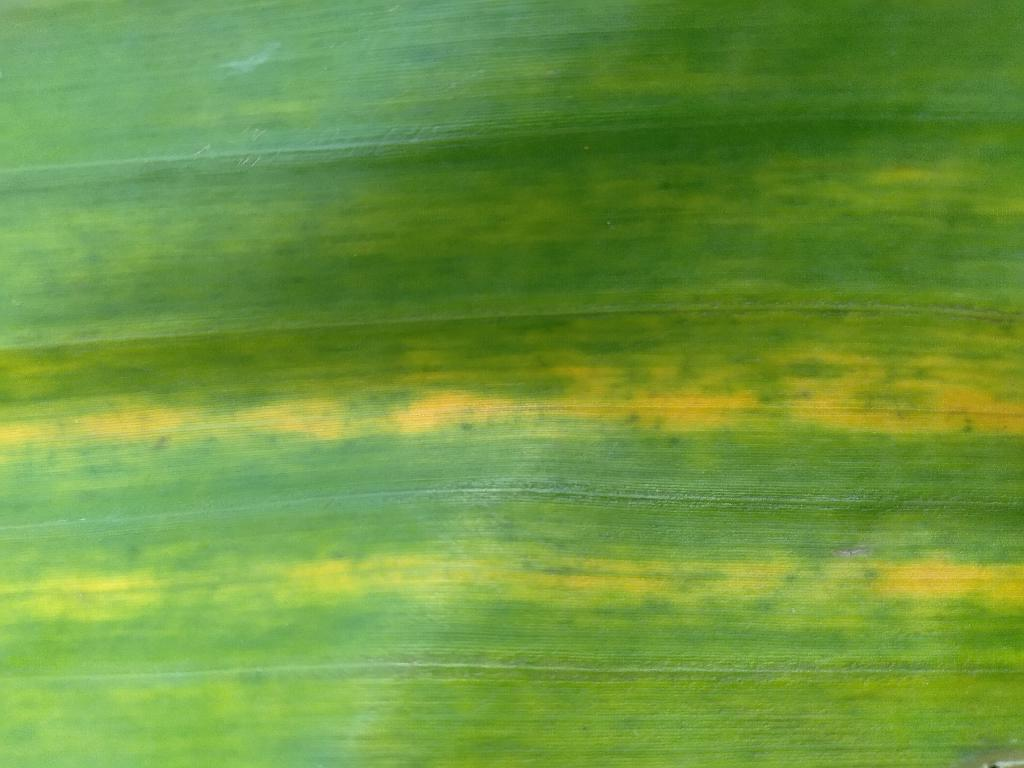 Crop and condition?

banana, fusarium wilt race 1
